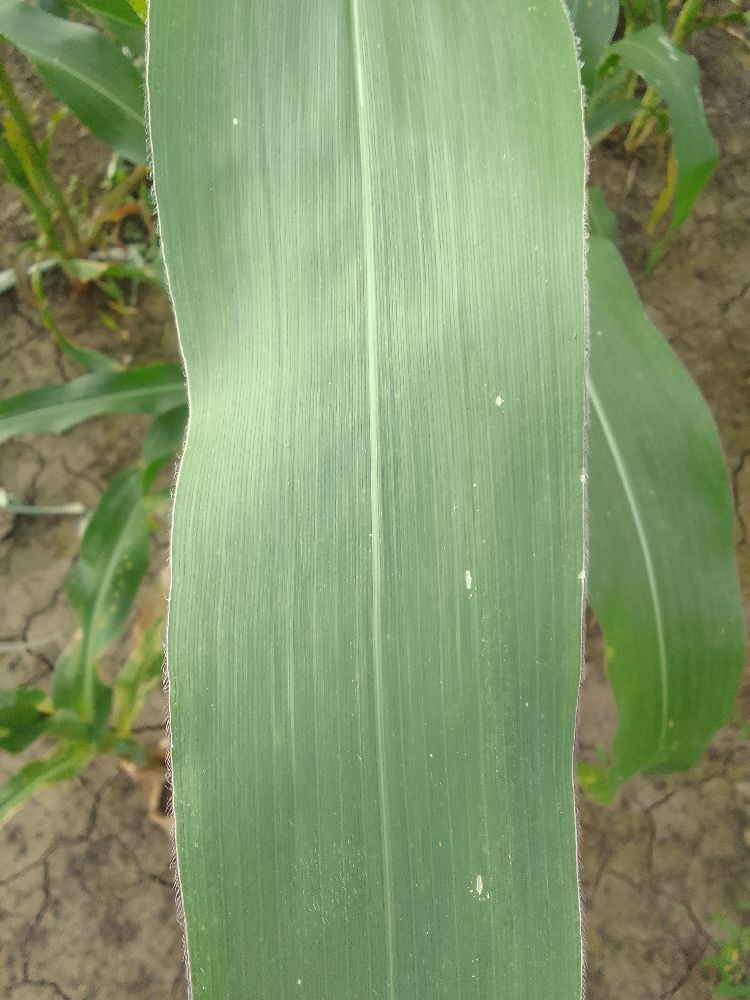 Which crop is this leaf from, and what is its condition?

maize, healthy
